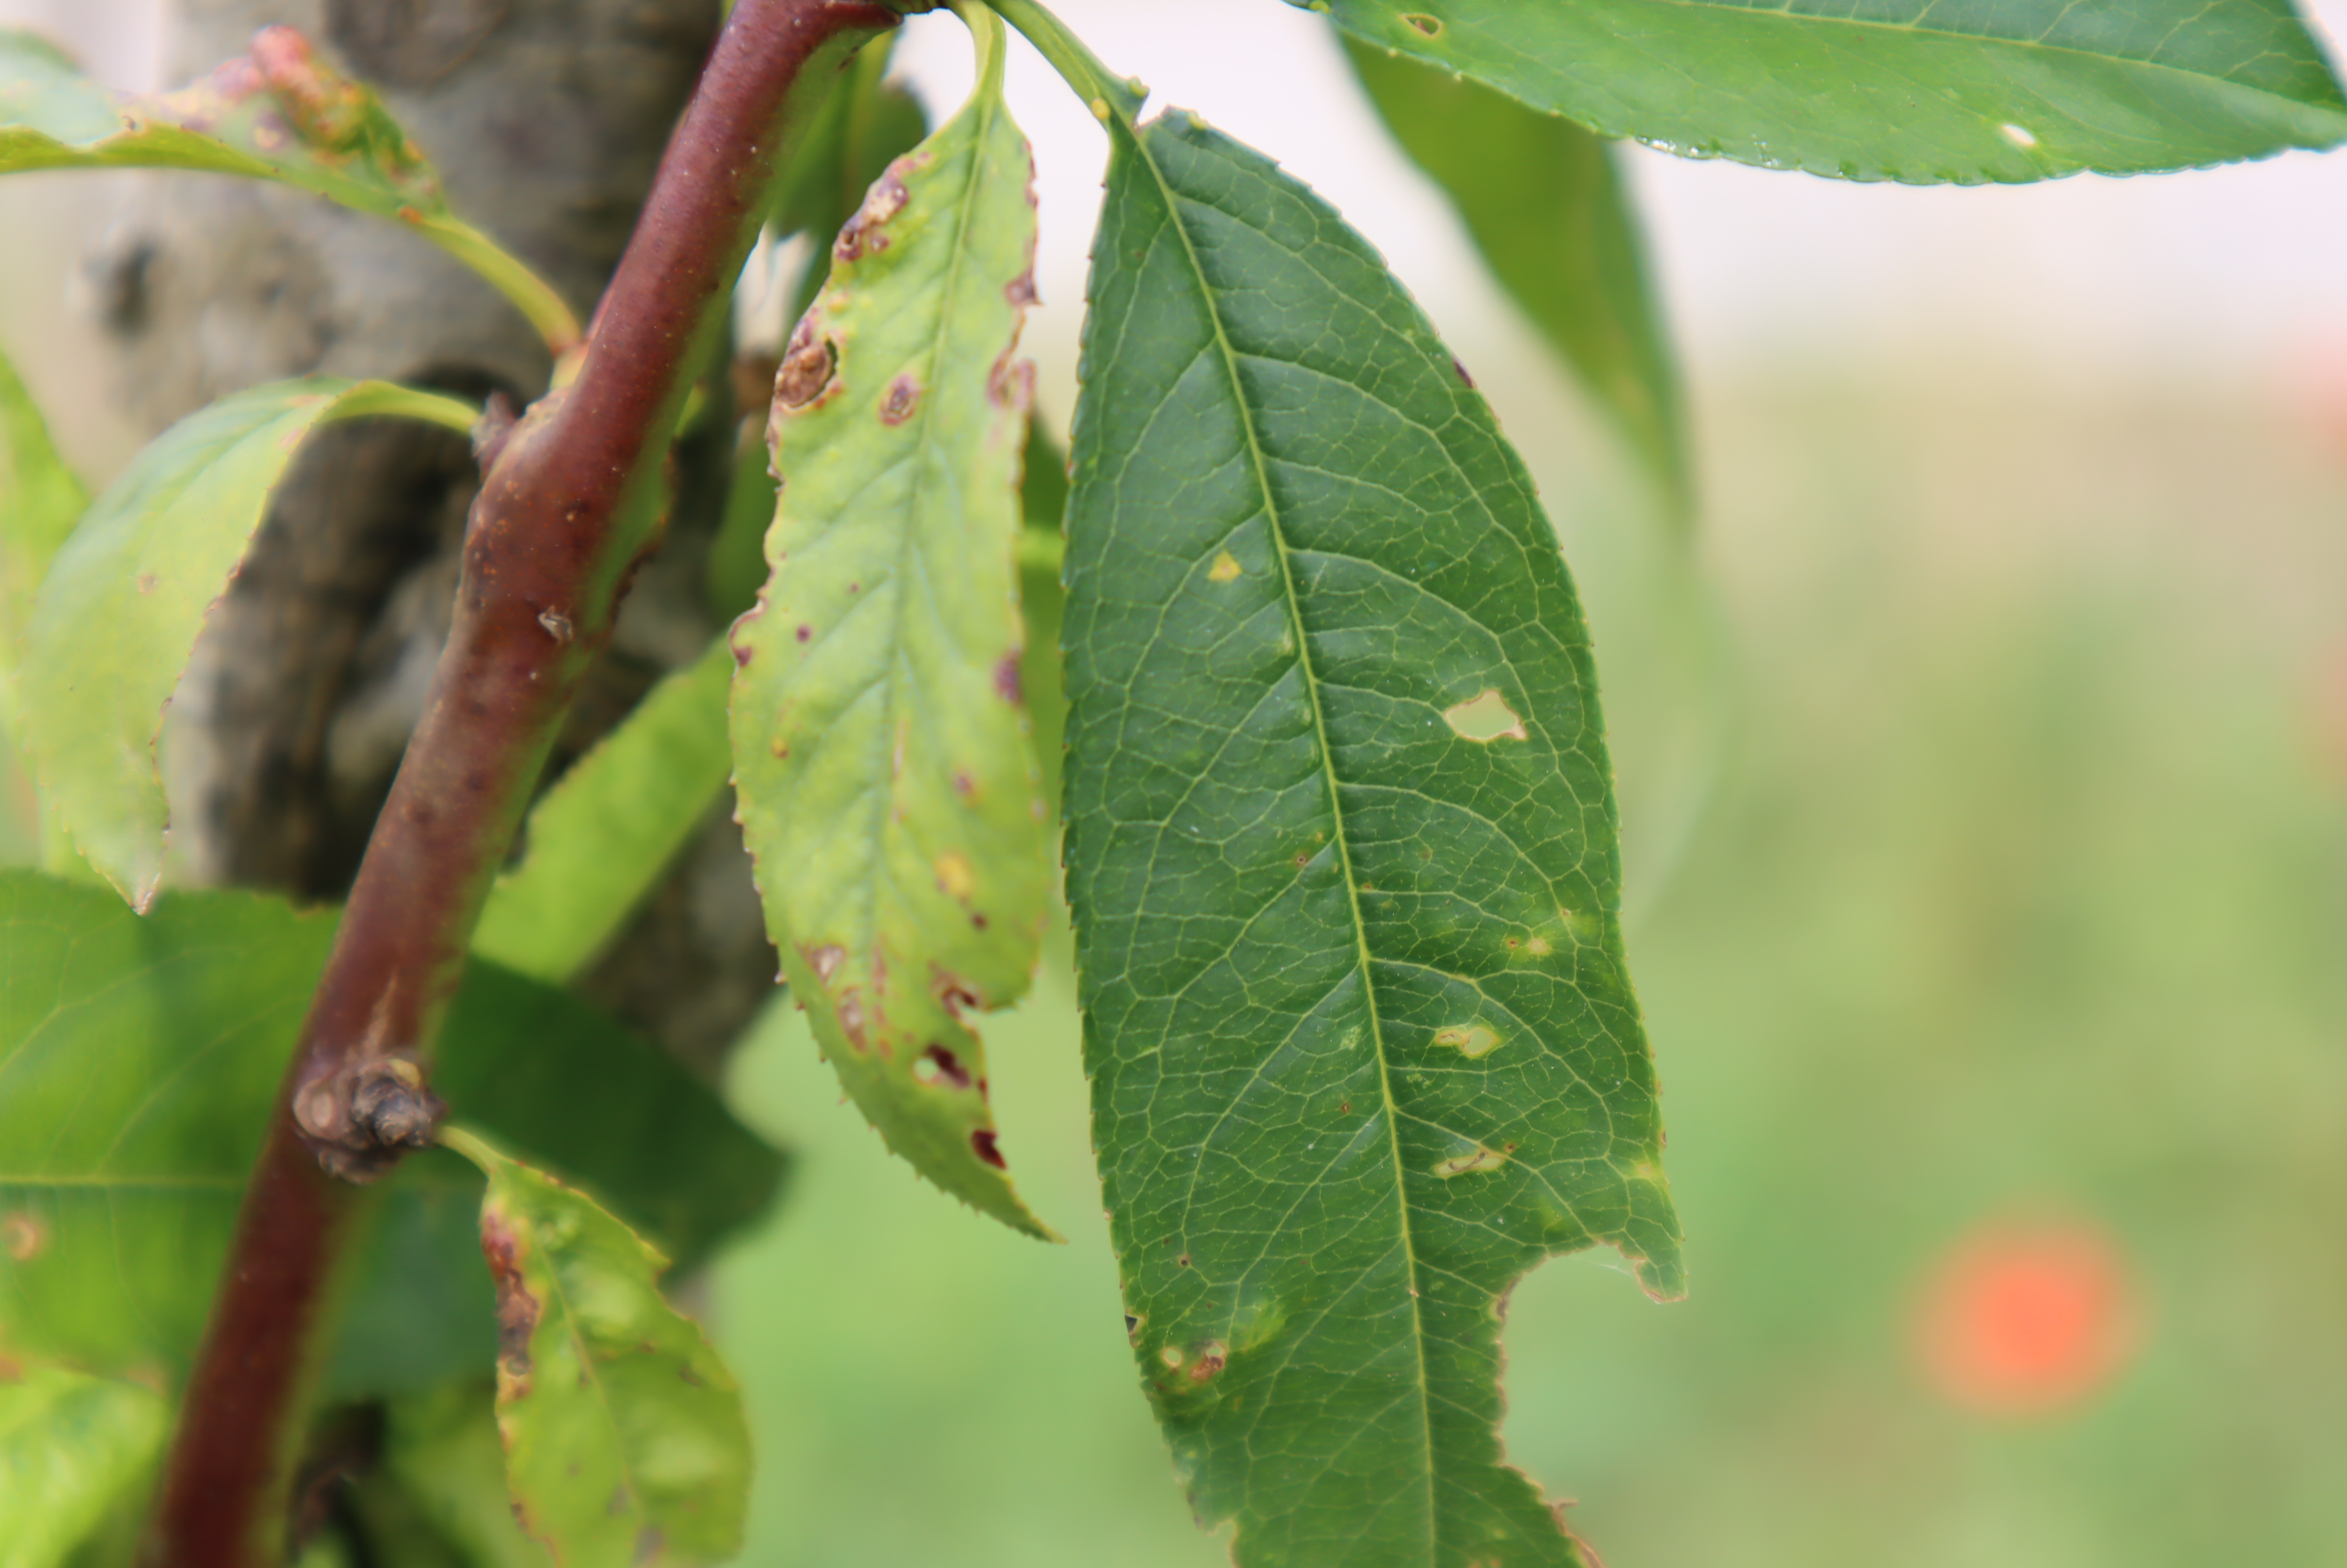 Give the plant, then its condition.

peach, shot hole disease
